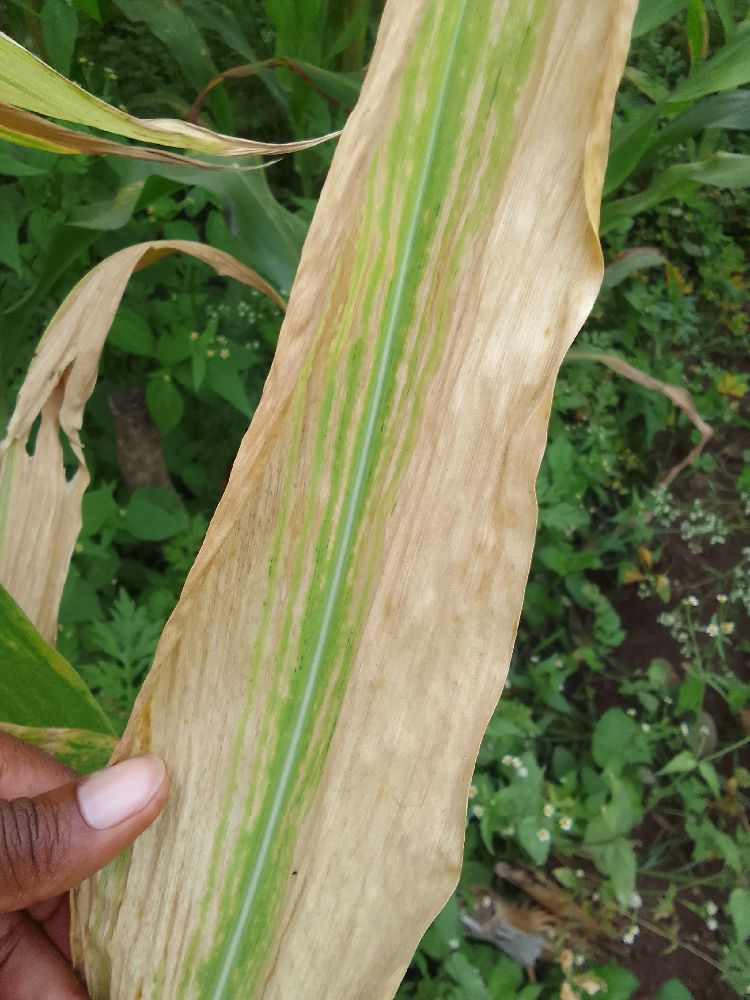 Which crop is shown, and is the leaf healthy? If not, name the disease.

maize, maize lethal necrosis
